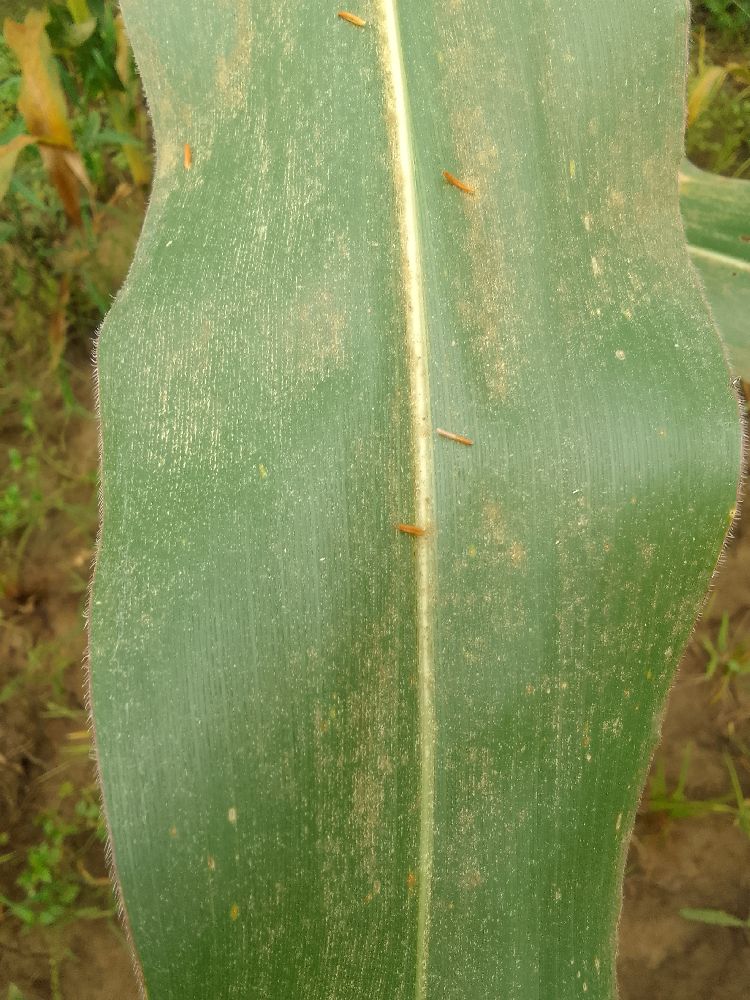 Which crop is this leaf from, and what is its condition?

maize, healthy
